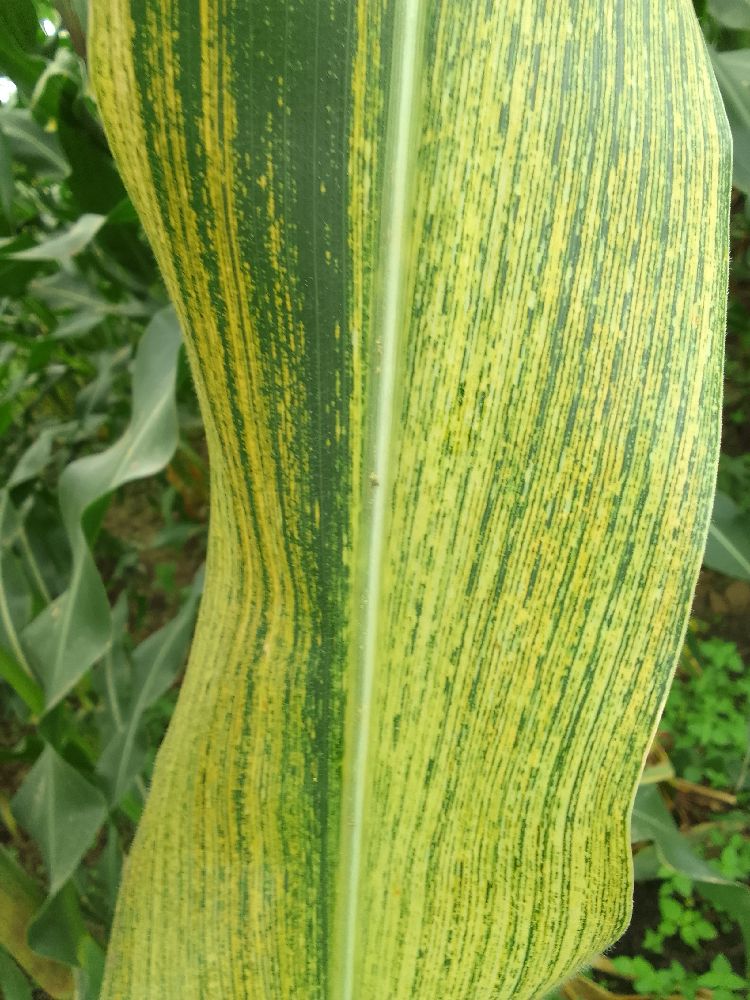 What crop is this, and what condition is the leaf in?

maize, maize streak virus
